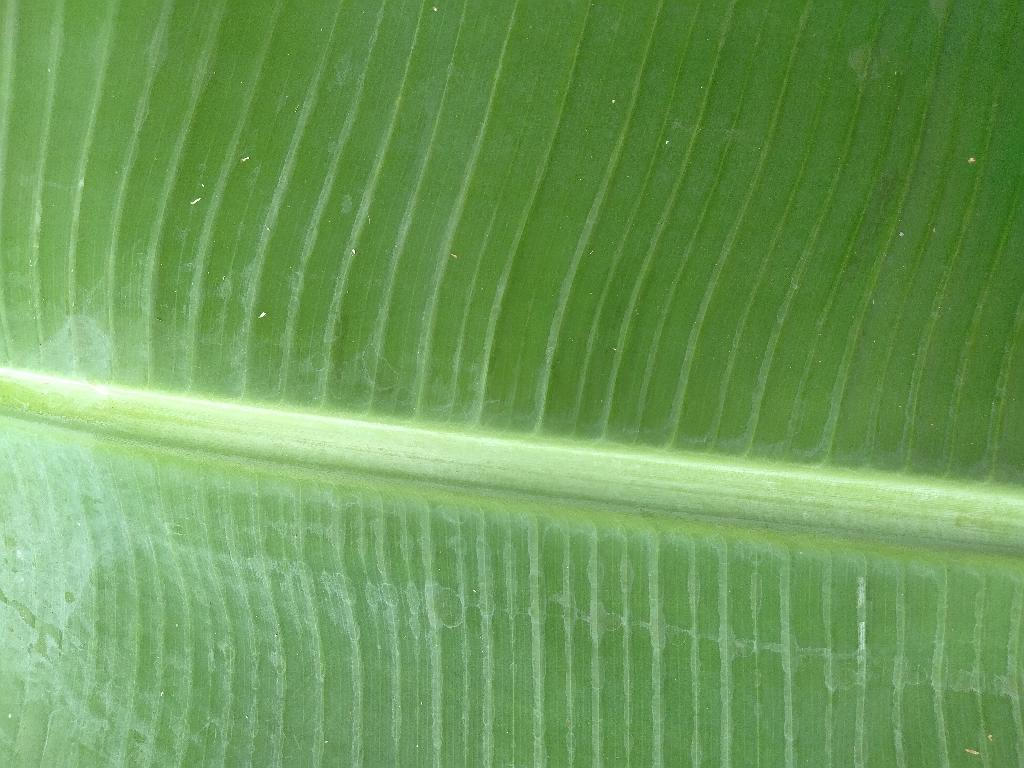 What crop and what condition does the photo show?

banana, healthy
